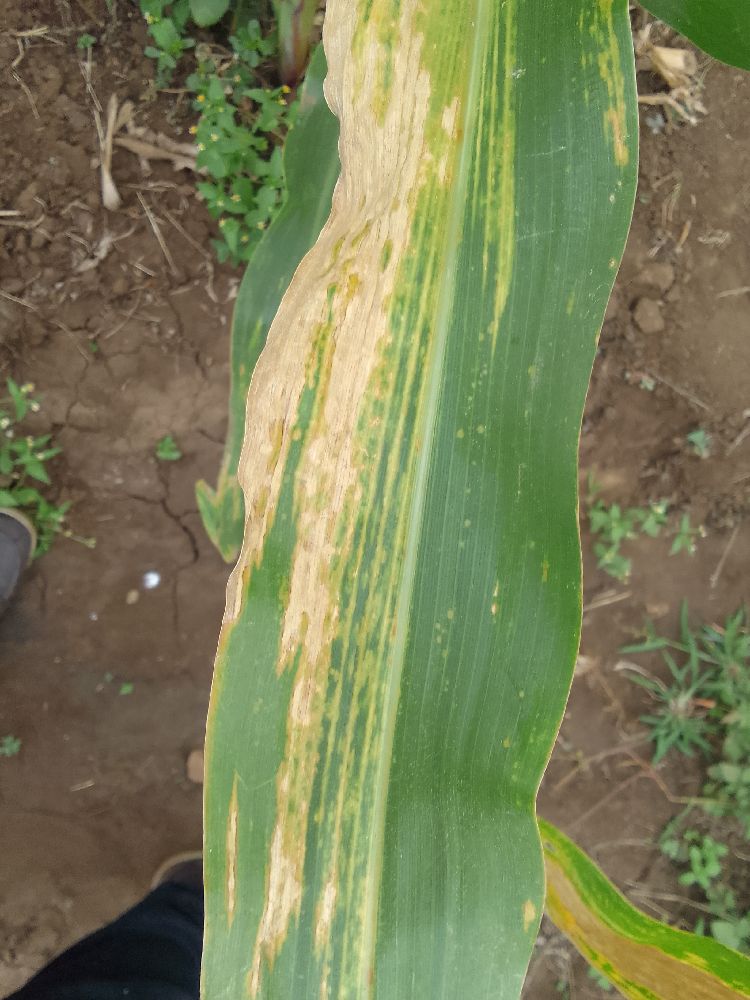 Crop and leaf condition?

maize, maize lethal necrosis
